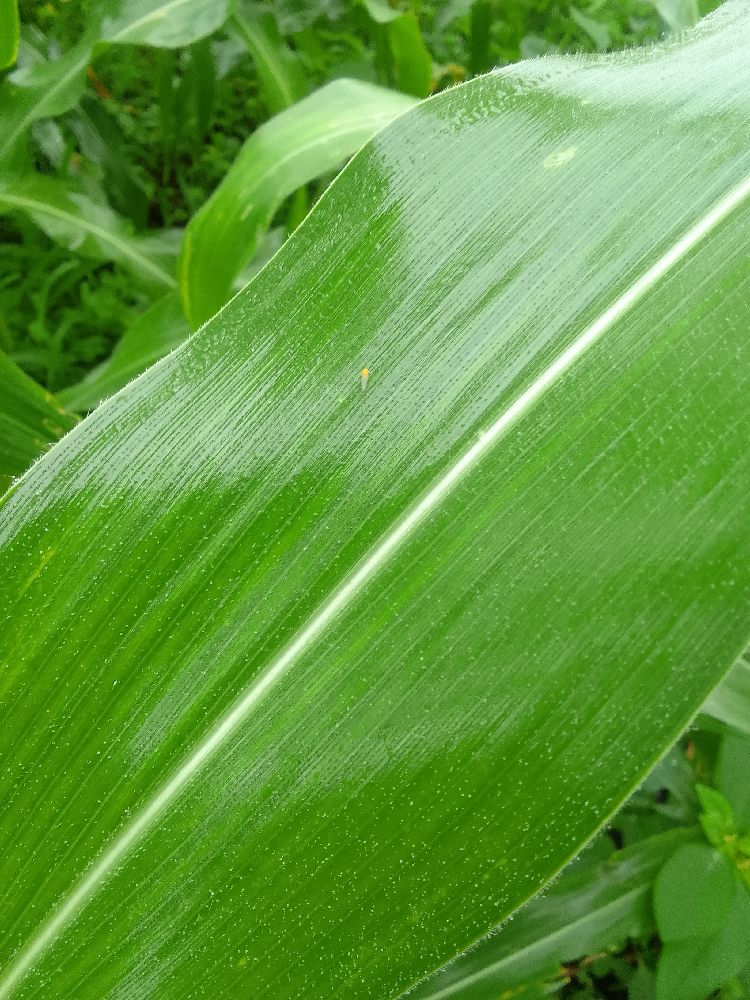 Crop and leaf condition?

maize, healthy
